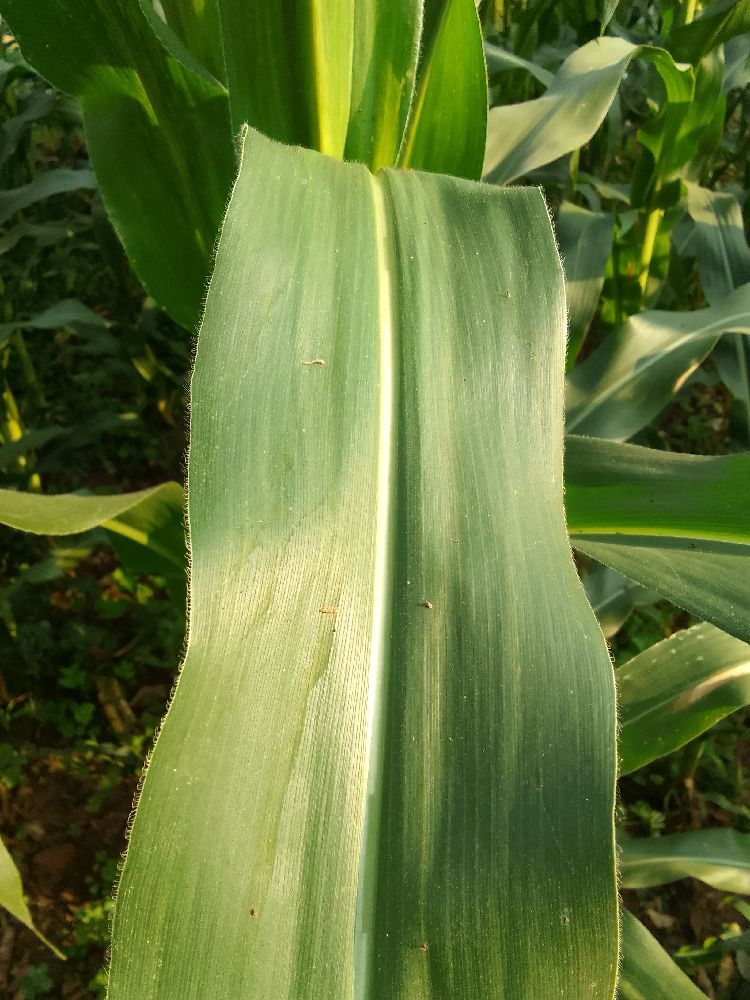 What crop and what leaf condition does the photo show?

maize, healthy
